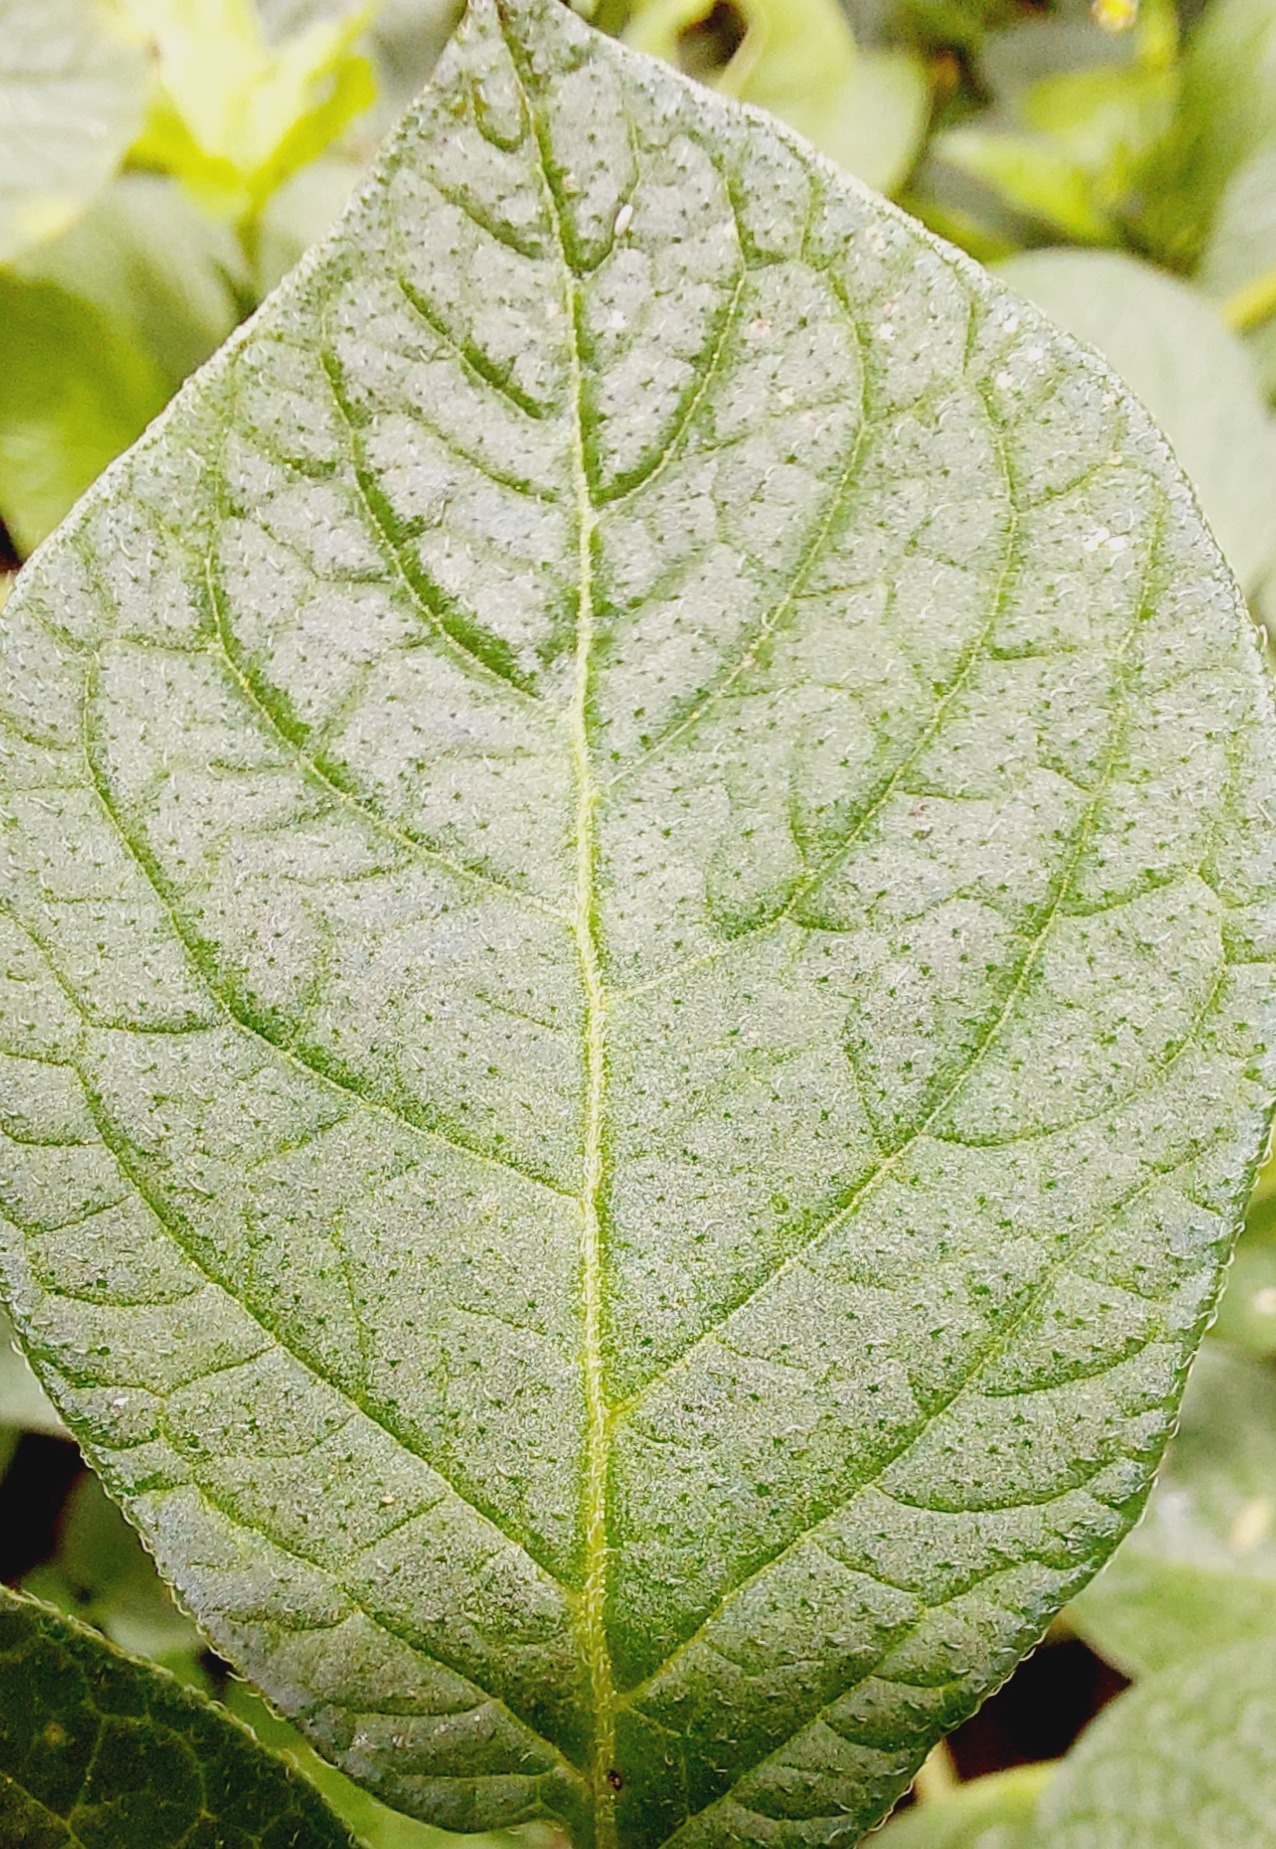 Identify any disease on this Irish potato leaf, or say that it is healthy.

healthy
